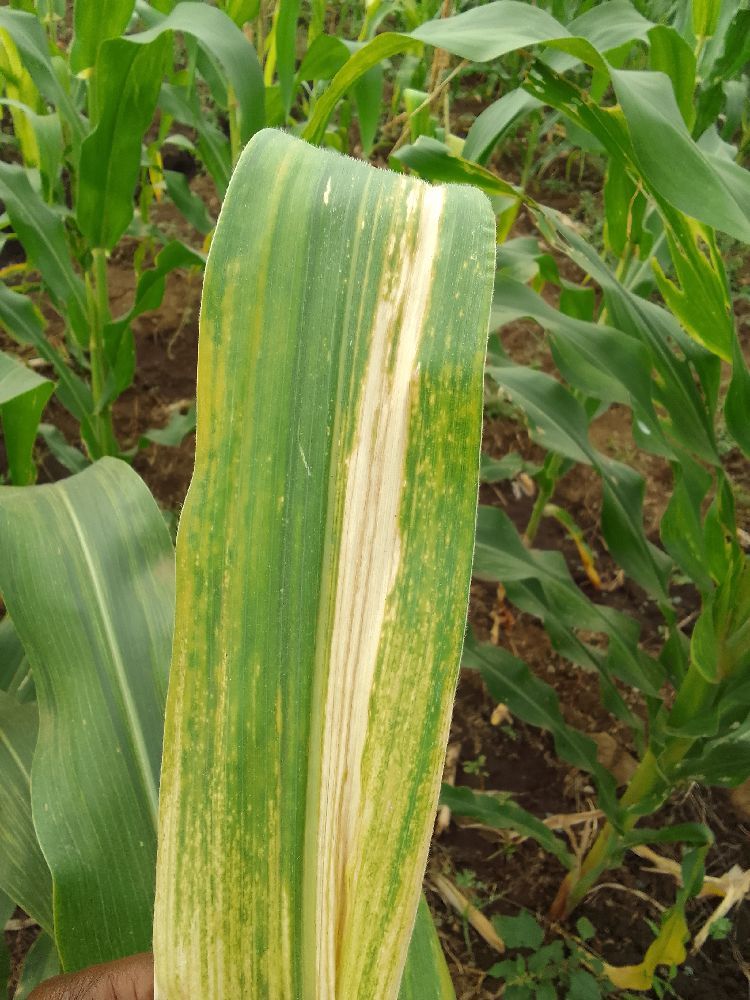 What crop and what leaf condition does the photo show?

maize, maize lethal necrosis
